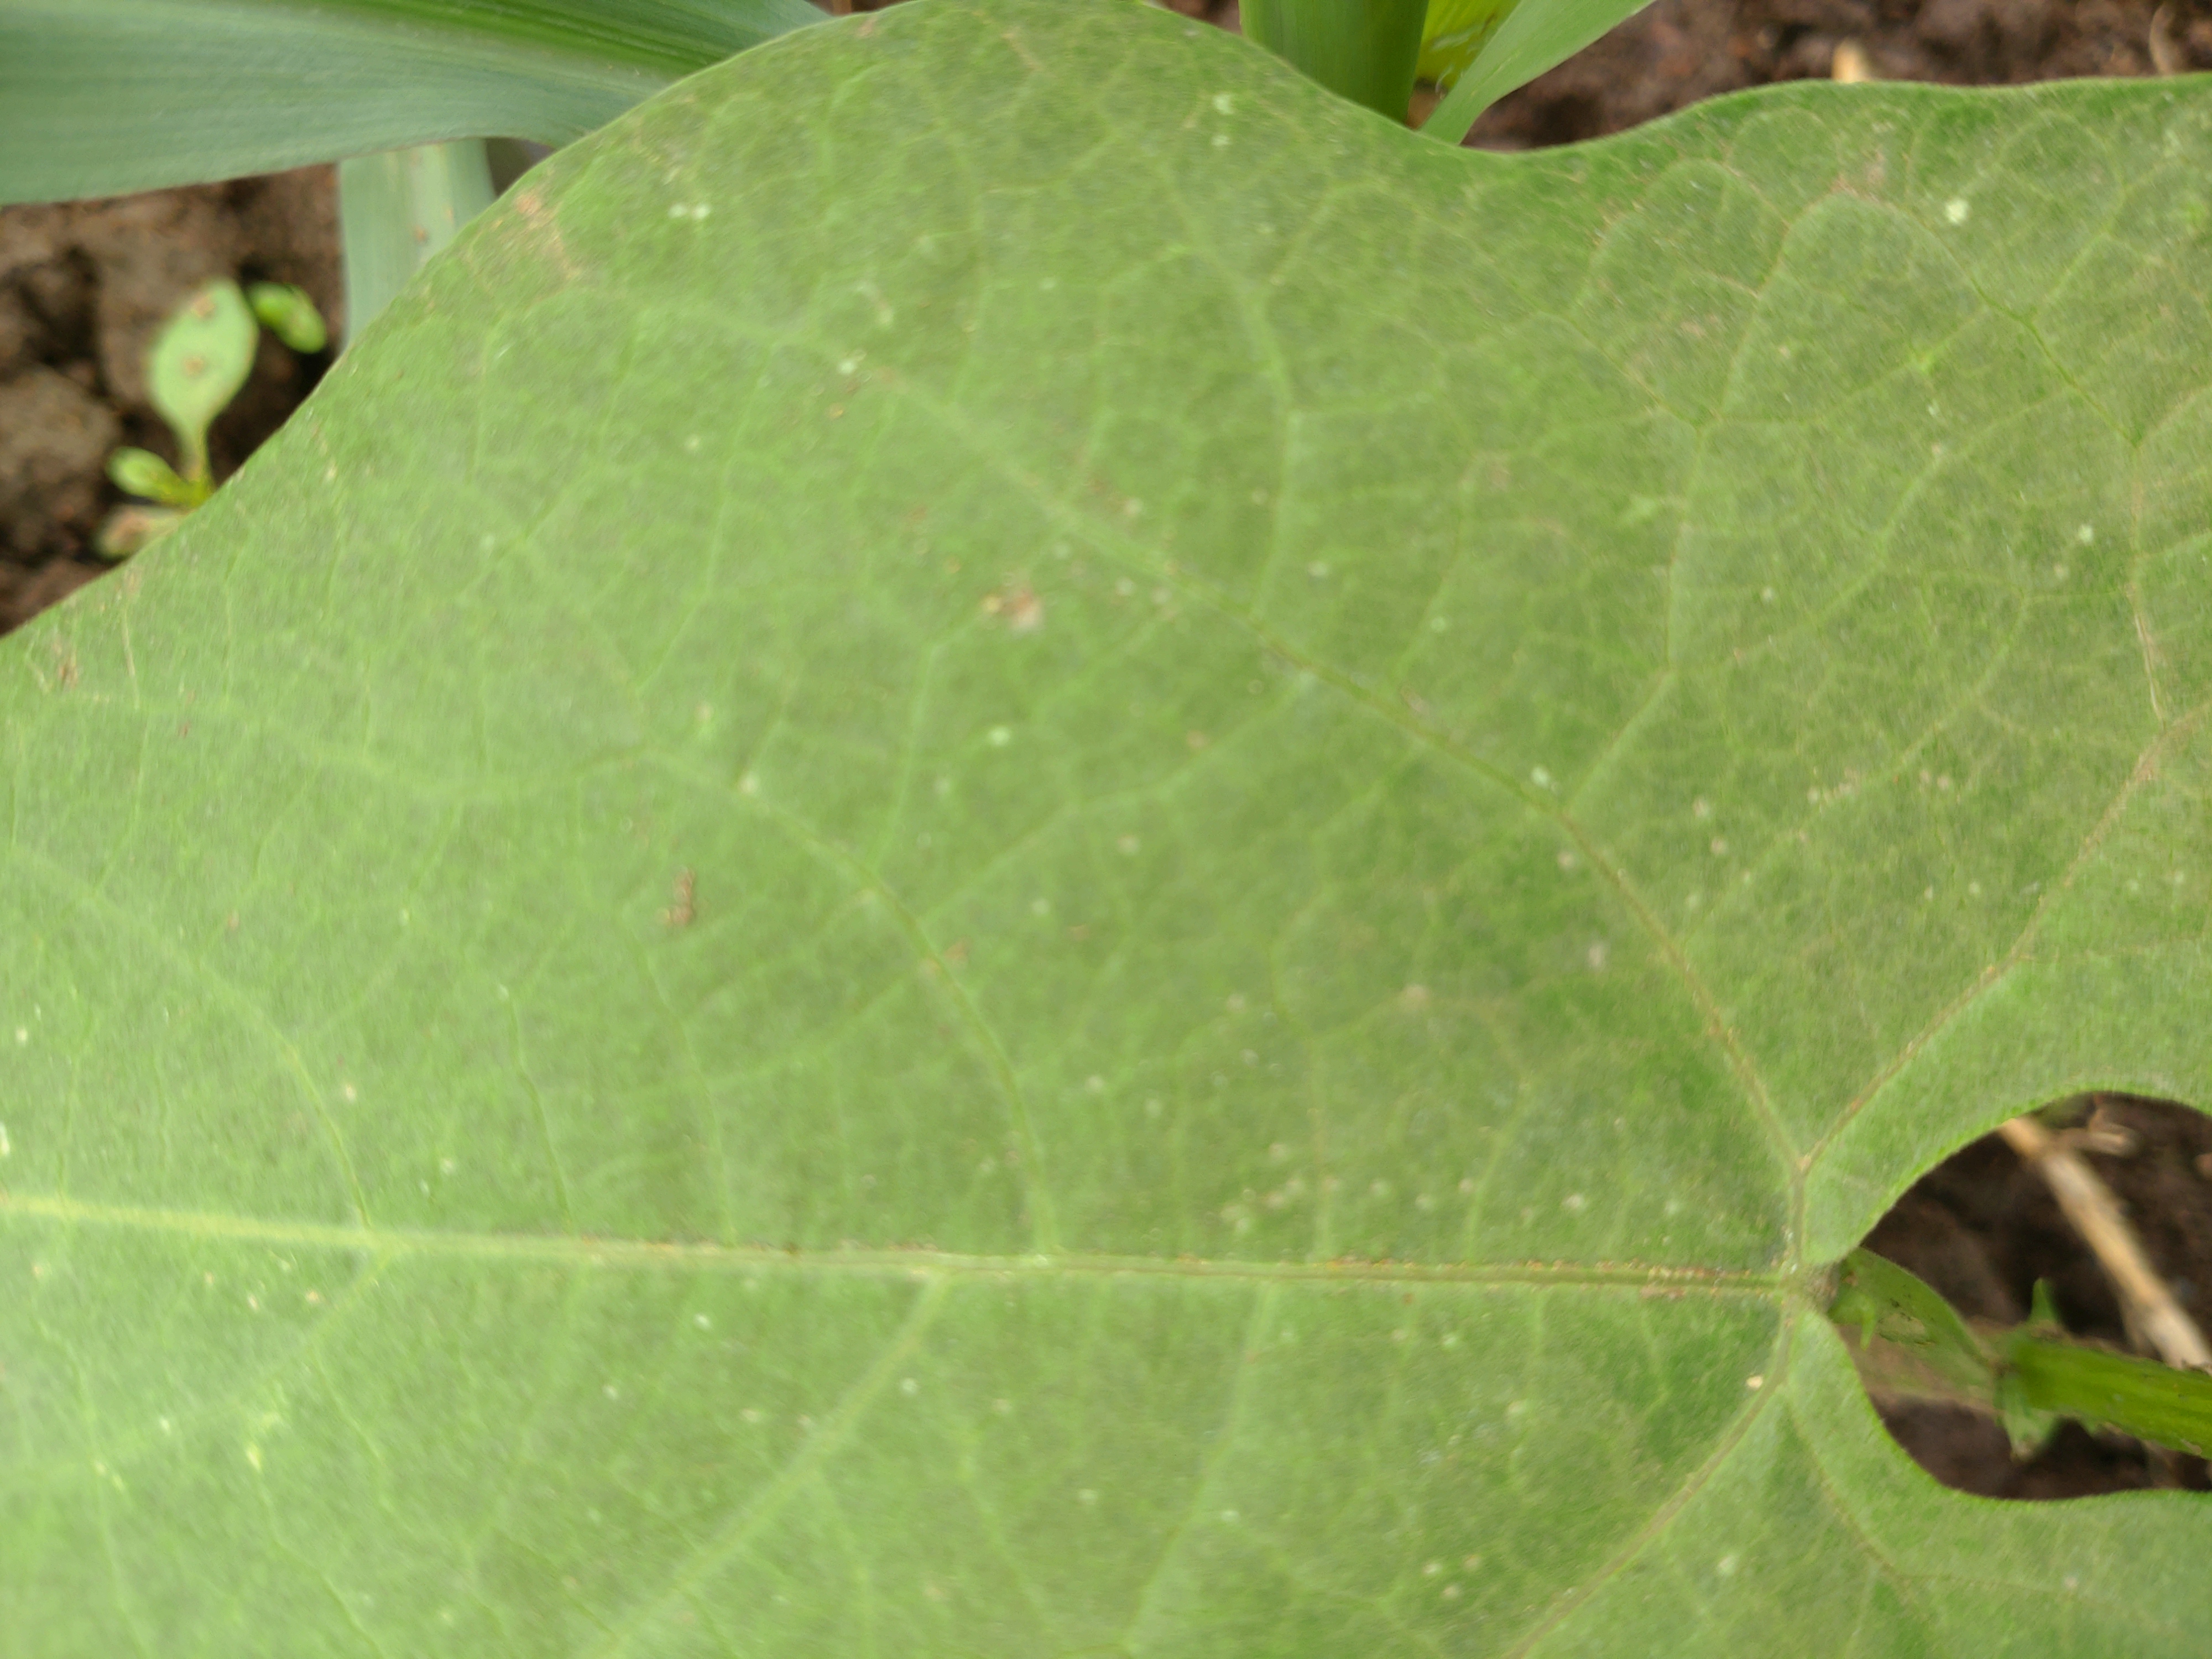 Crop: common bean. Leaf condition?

healthy
